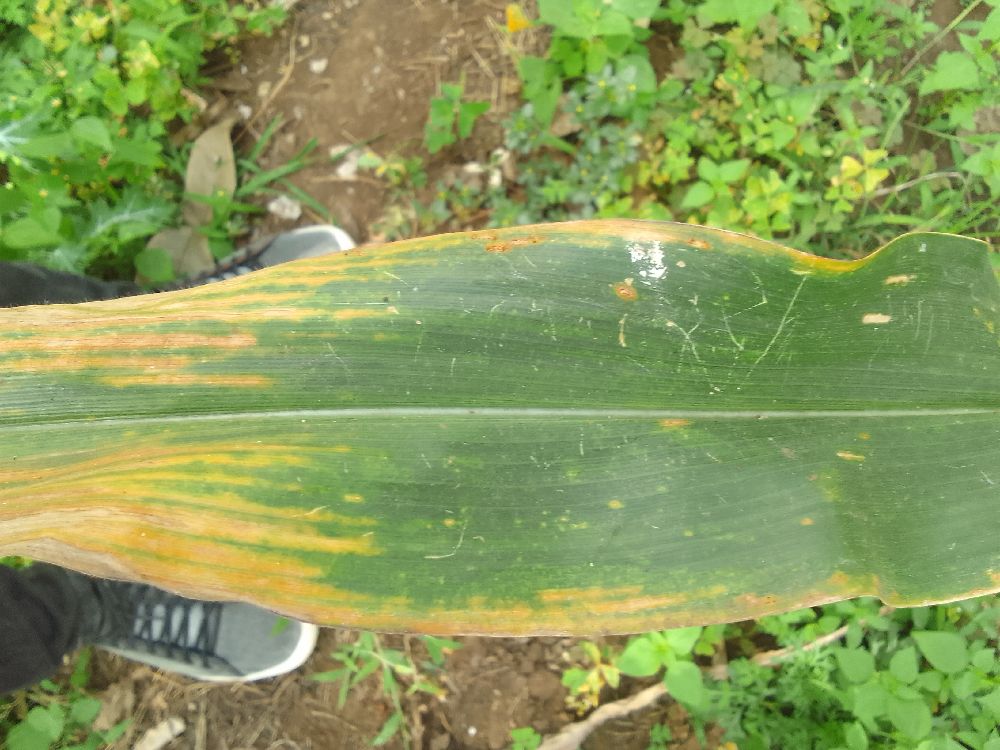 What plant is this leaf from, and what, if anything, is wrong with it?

maize, maize lethal necrosis
